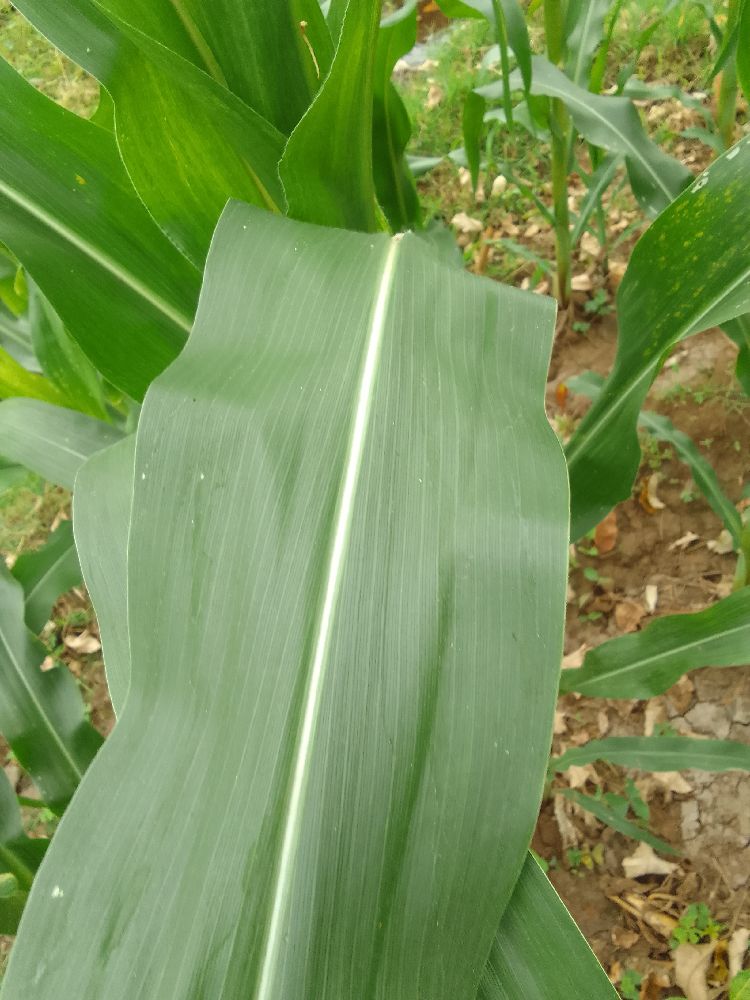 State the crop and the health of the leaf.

maize, healthy
